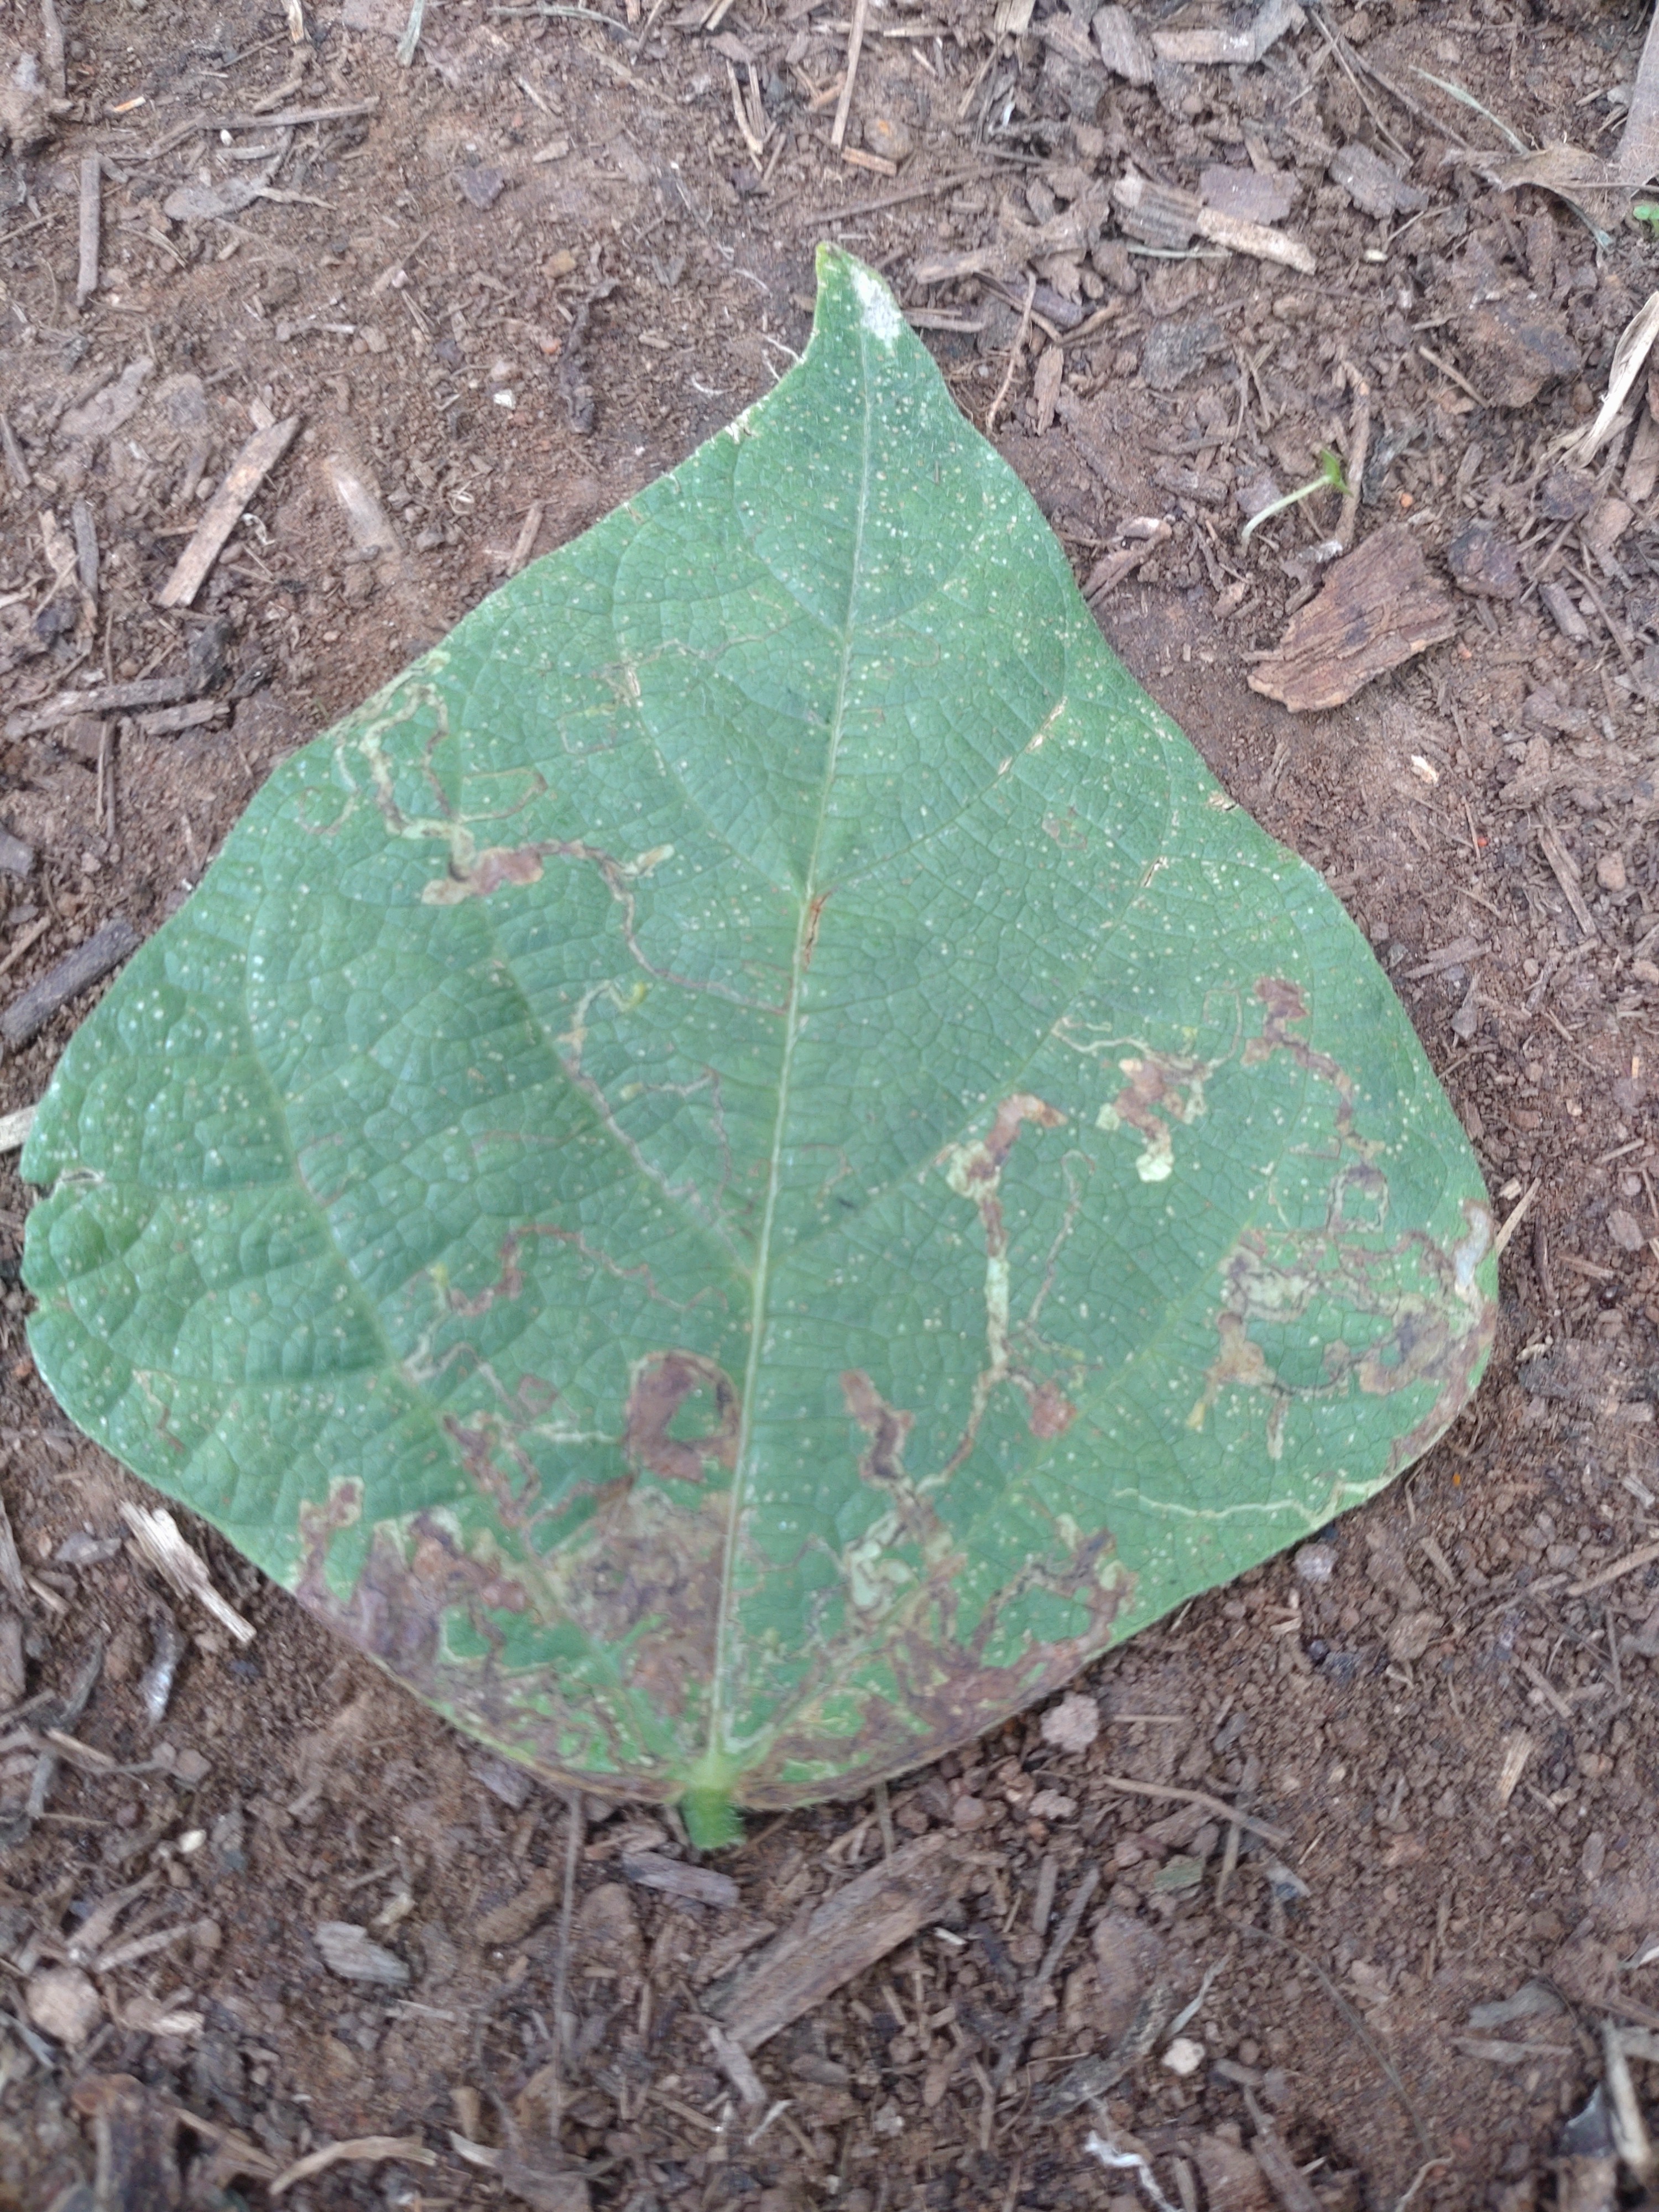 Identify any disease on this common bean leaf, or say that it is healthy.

anthracnose
